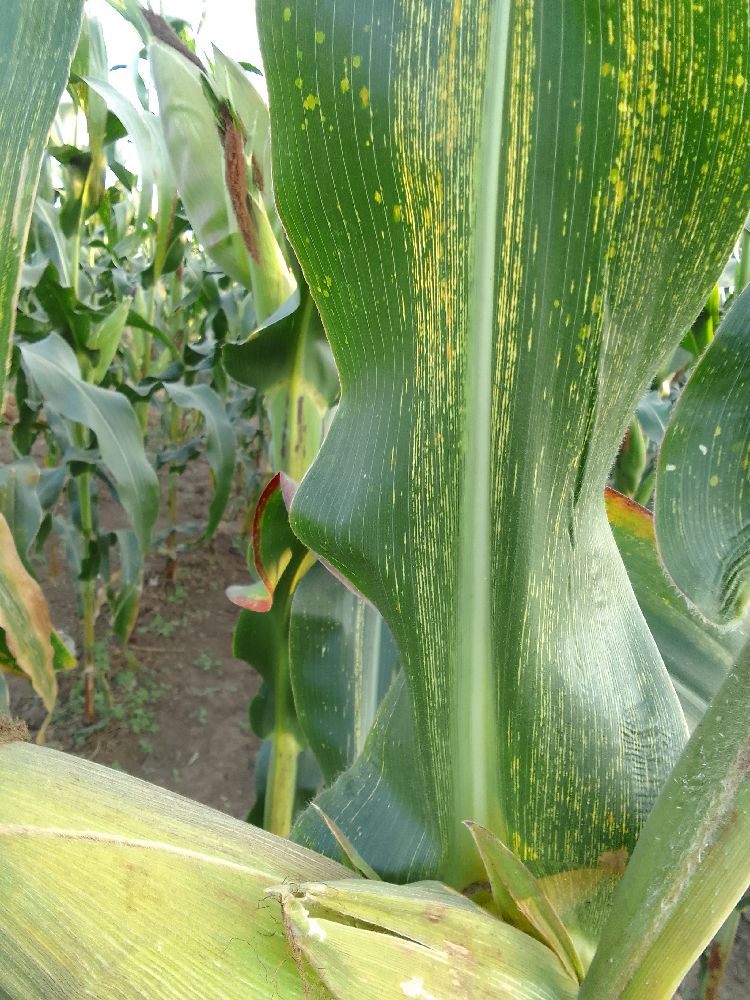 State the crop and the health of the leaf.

maize, maize streak virus
